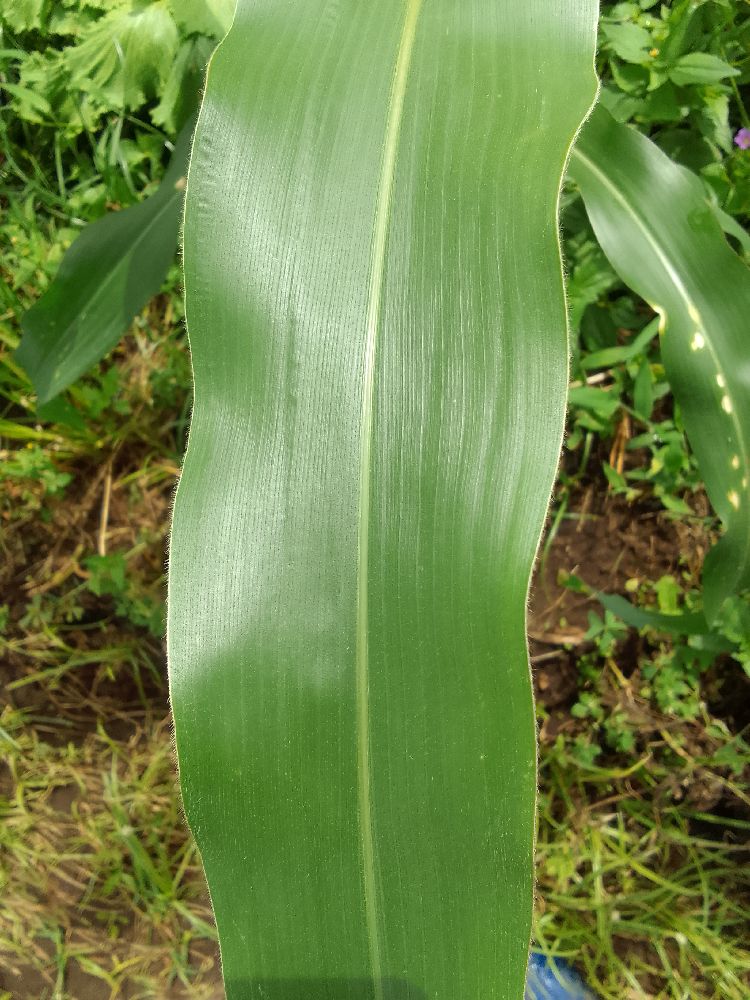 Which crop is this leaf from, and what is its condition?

maize, healthy
